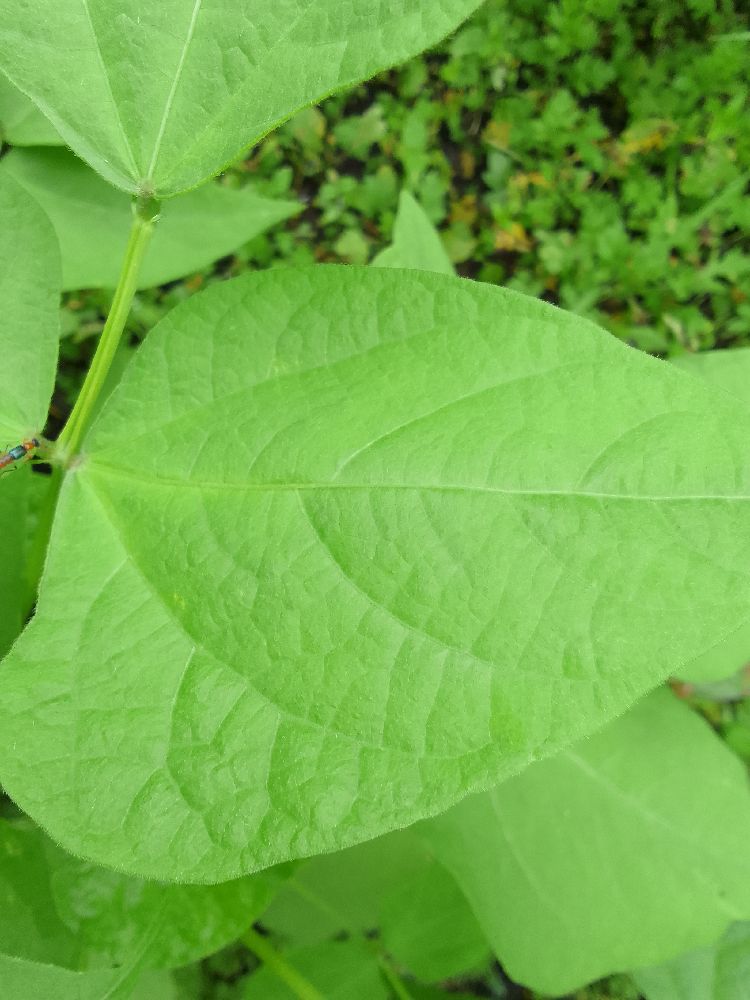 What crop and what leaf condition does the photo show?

common bean, healthy
